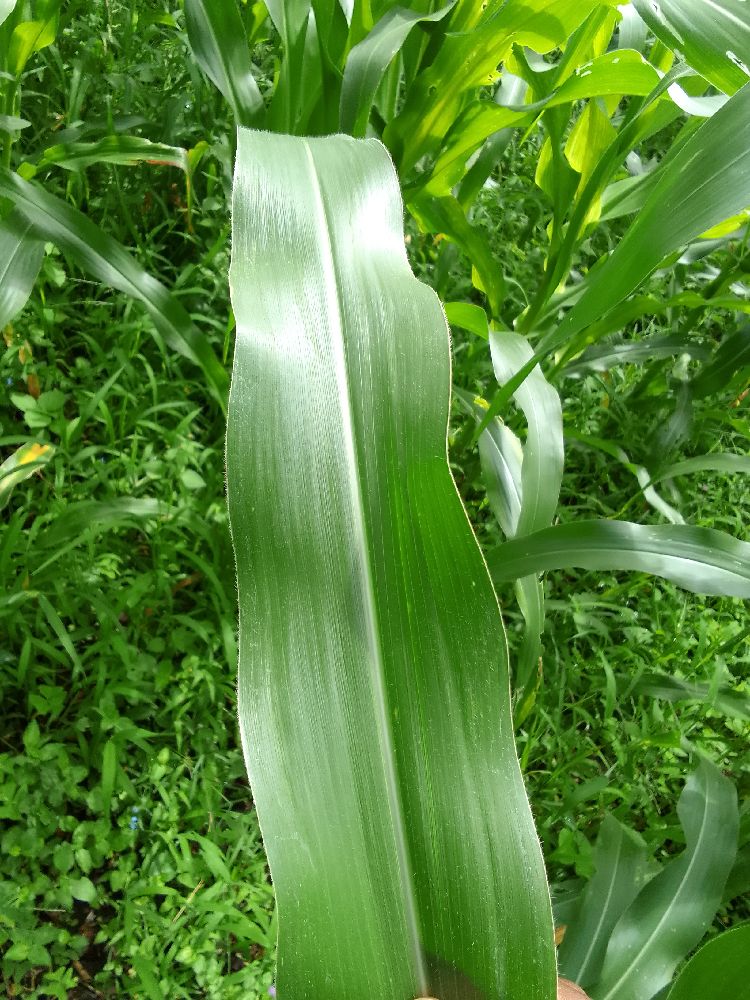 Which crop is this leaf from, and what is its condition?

maize, healthy
